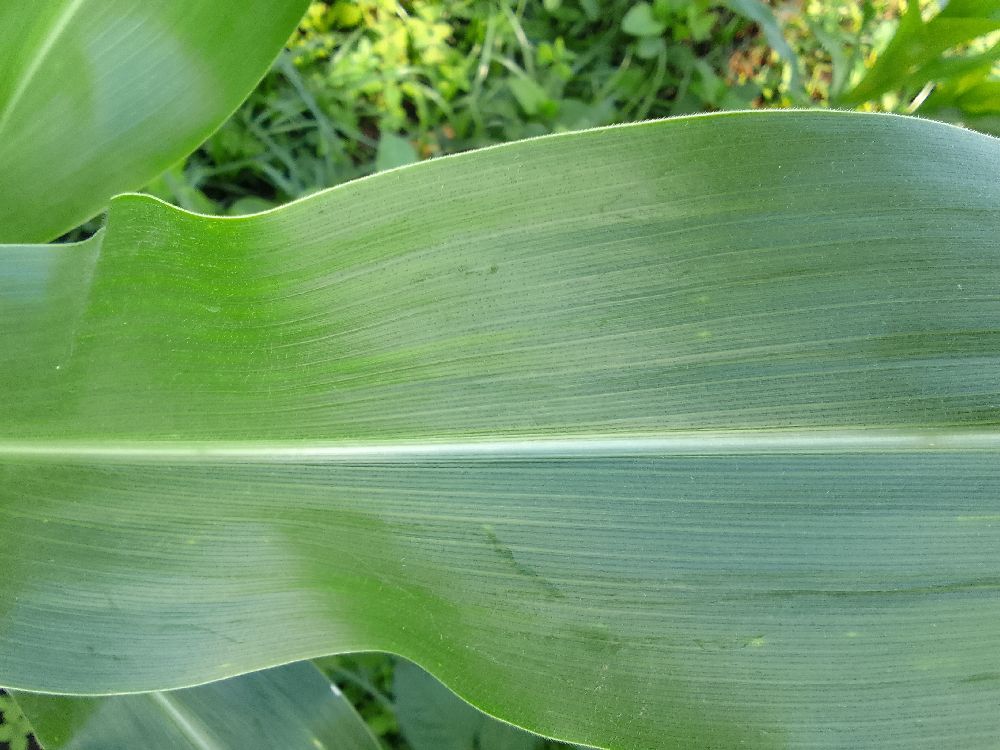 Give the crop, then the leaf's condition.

maize, healthy
